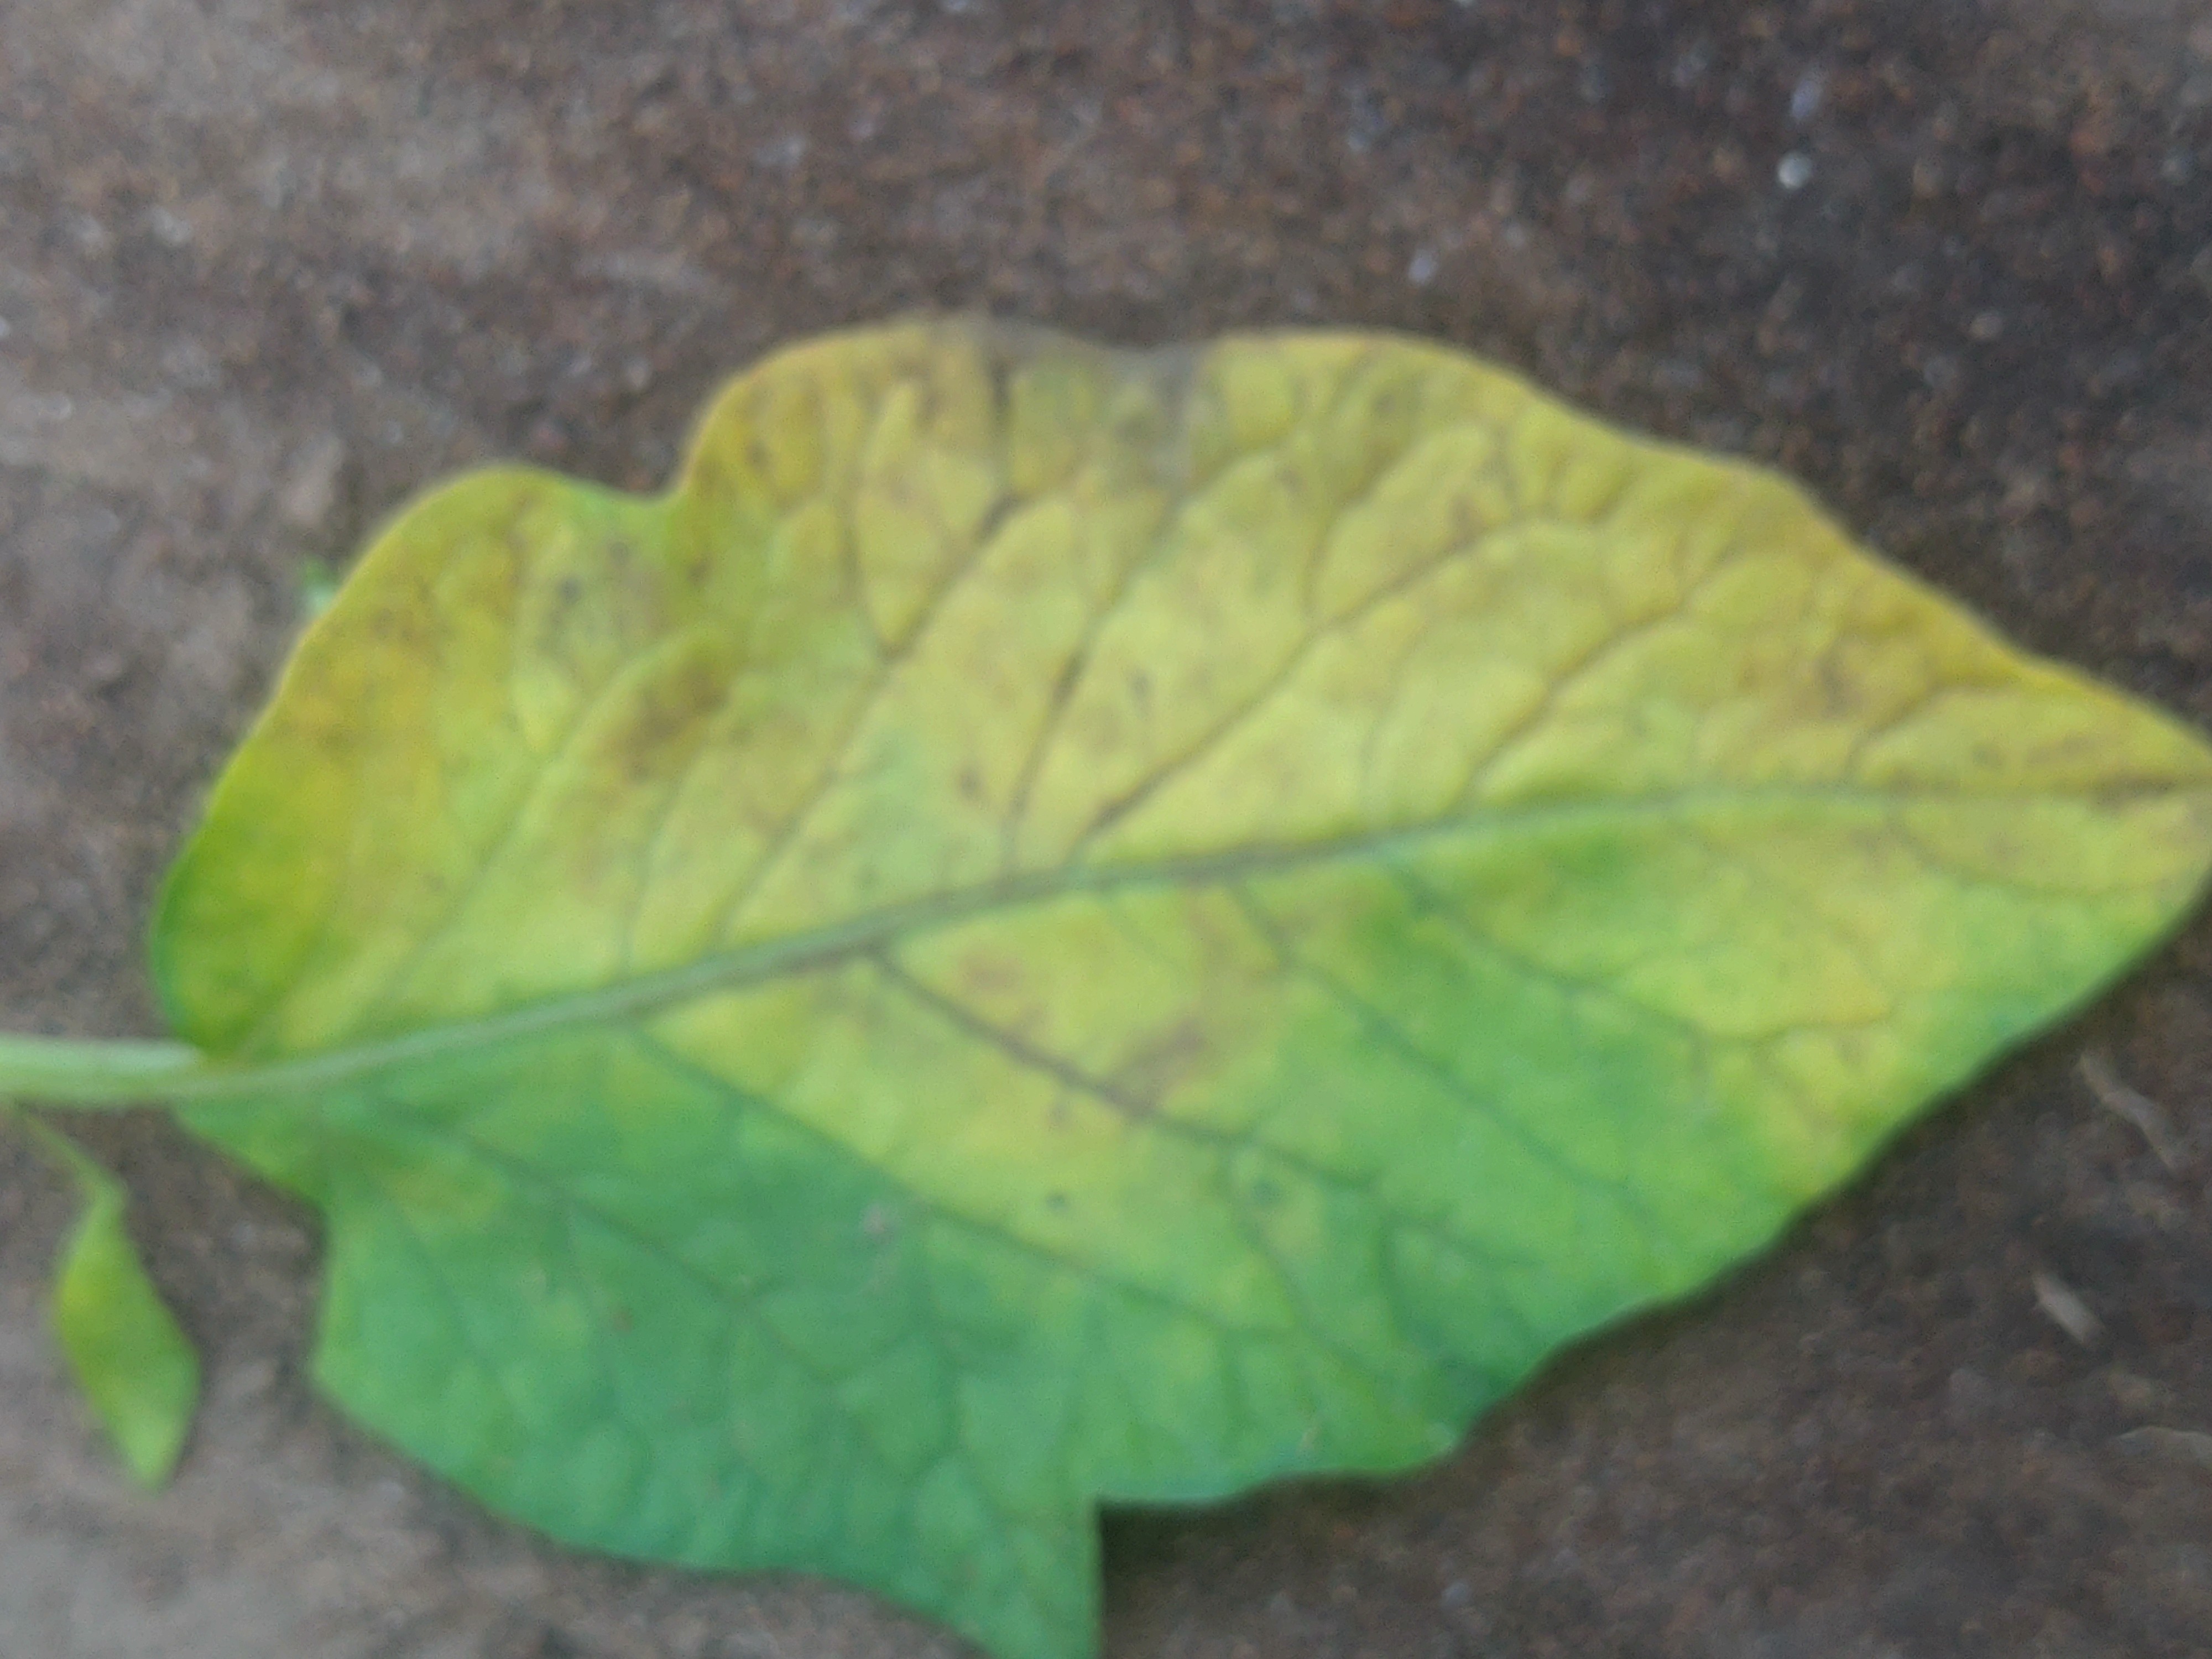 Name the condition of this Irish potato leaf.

late blight
